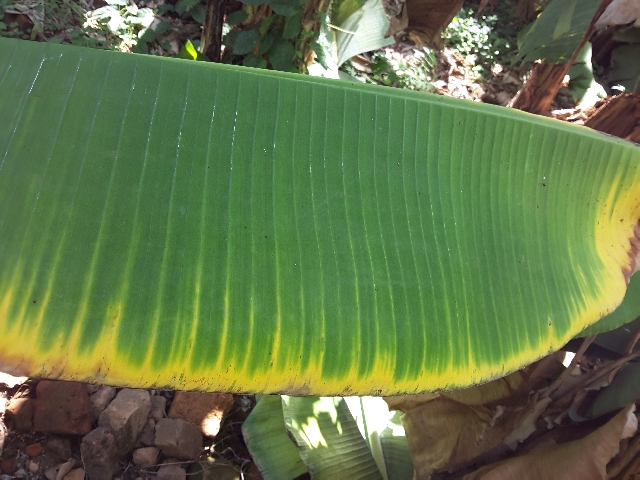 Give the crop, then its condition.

banana, fusarium wilt race 1
